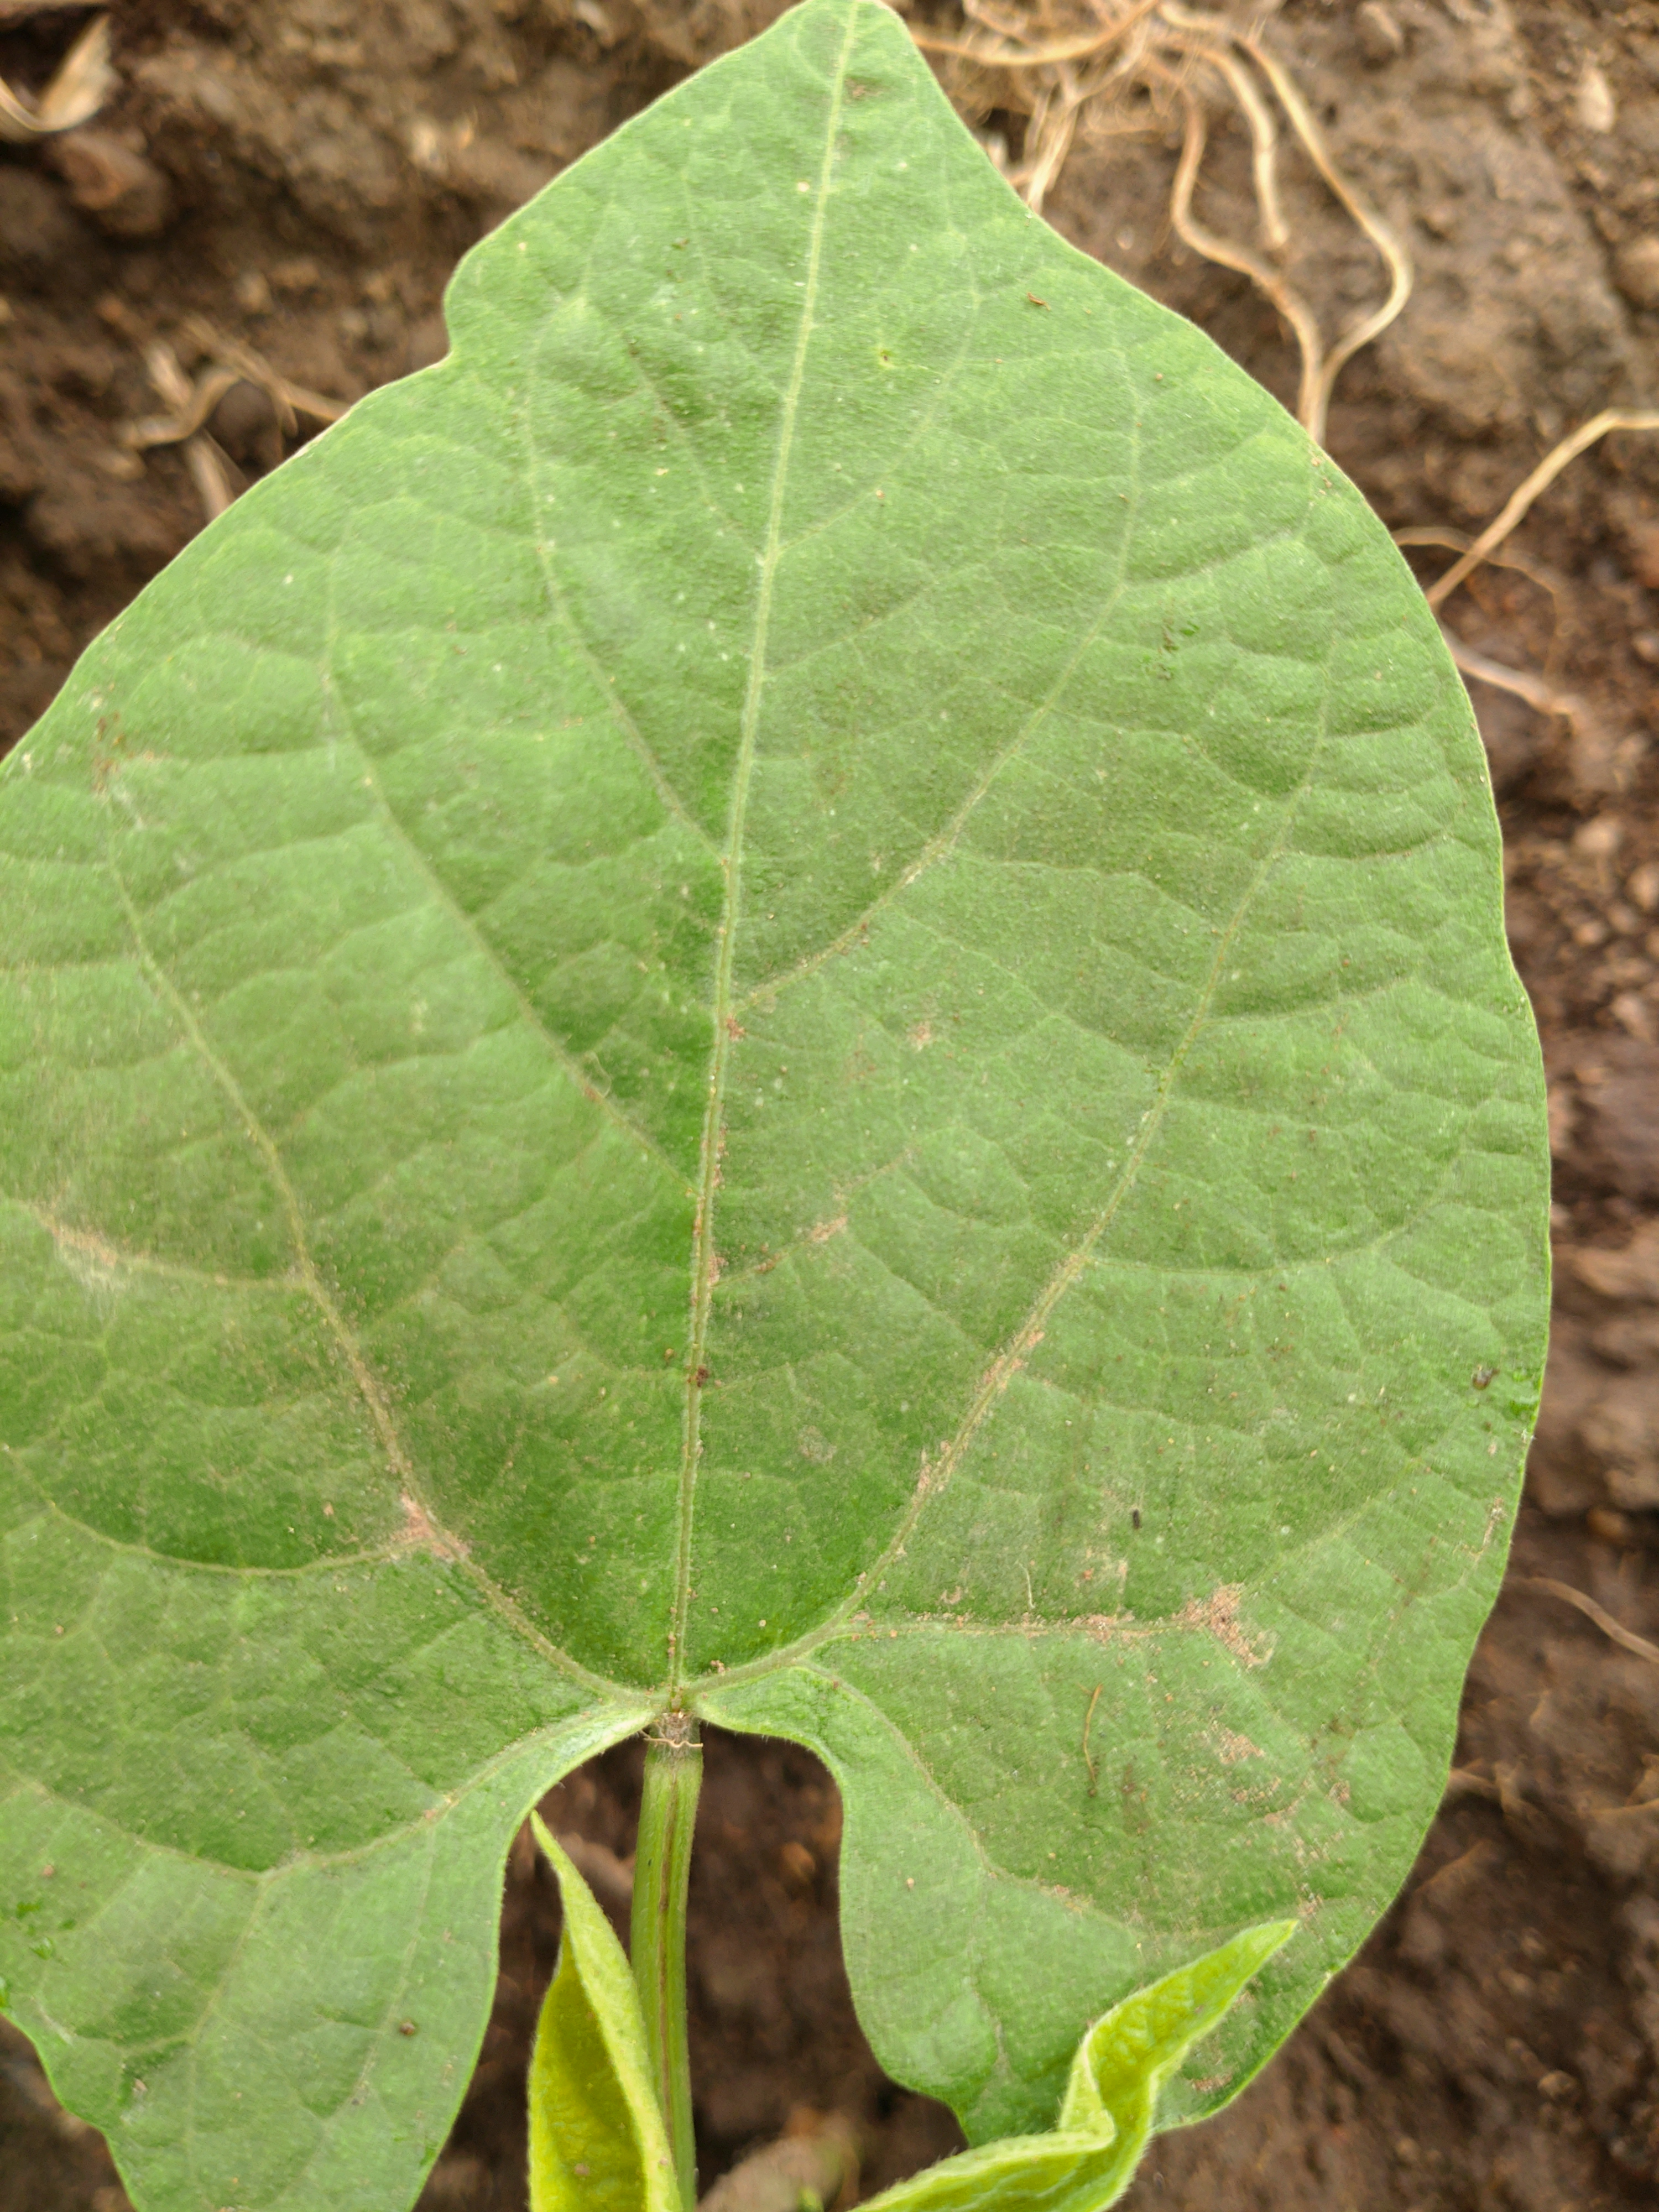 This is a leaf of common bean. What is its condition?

healthy
